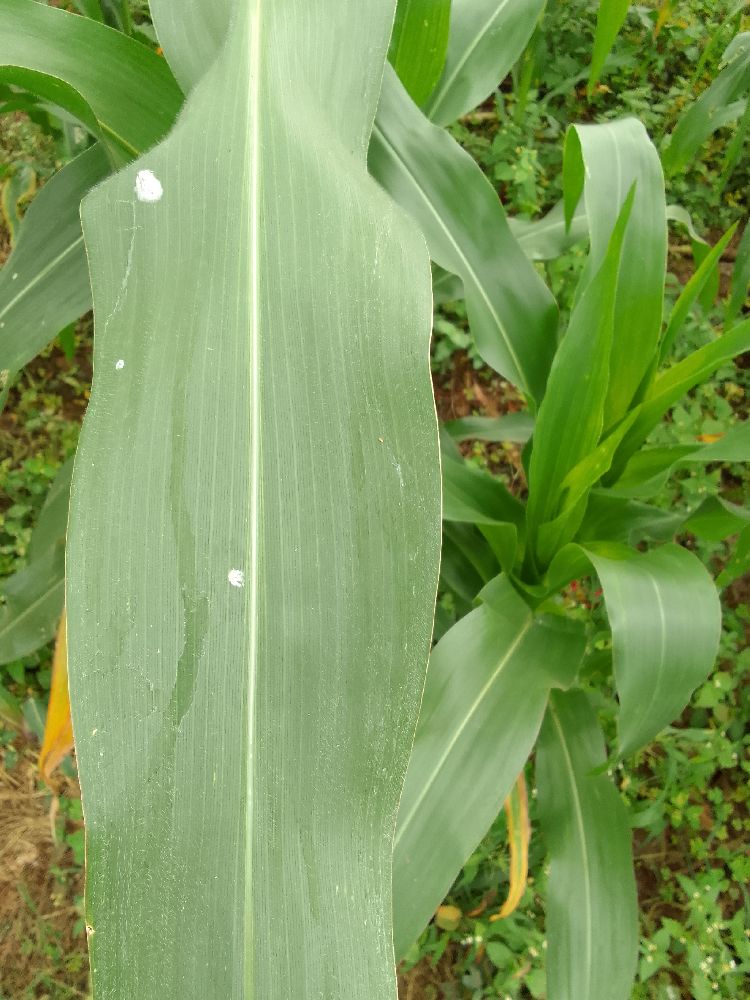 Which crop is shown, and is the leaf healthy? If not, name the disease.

maize, healthy
